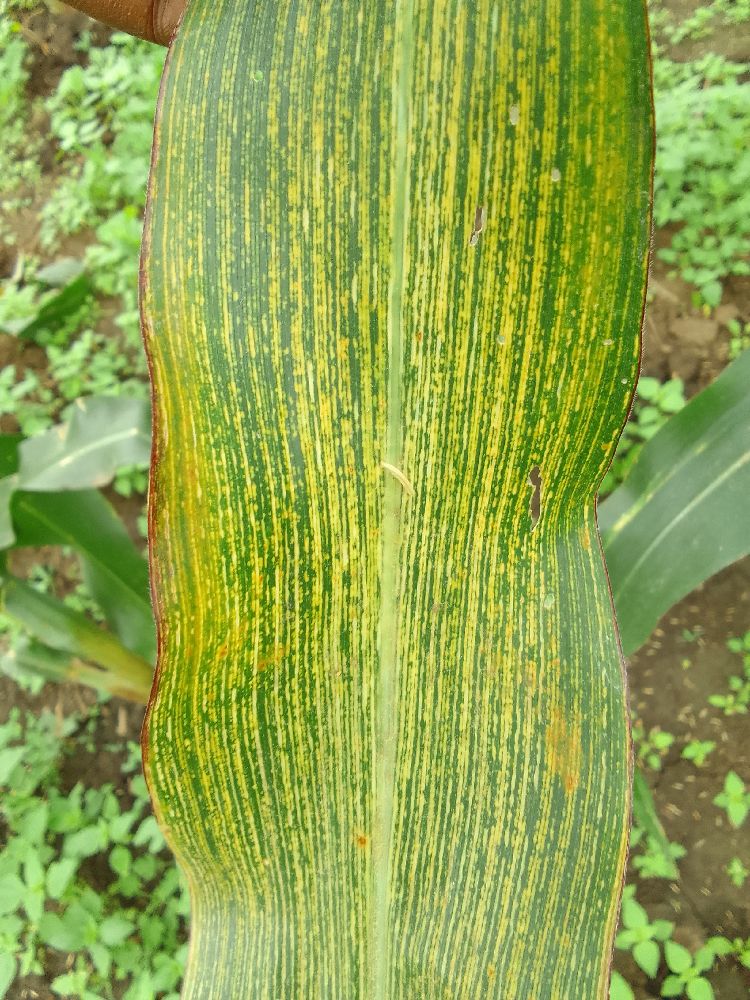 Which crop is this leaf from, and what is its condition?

maize, maize streak virus
